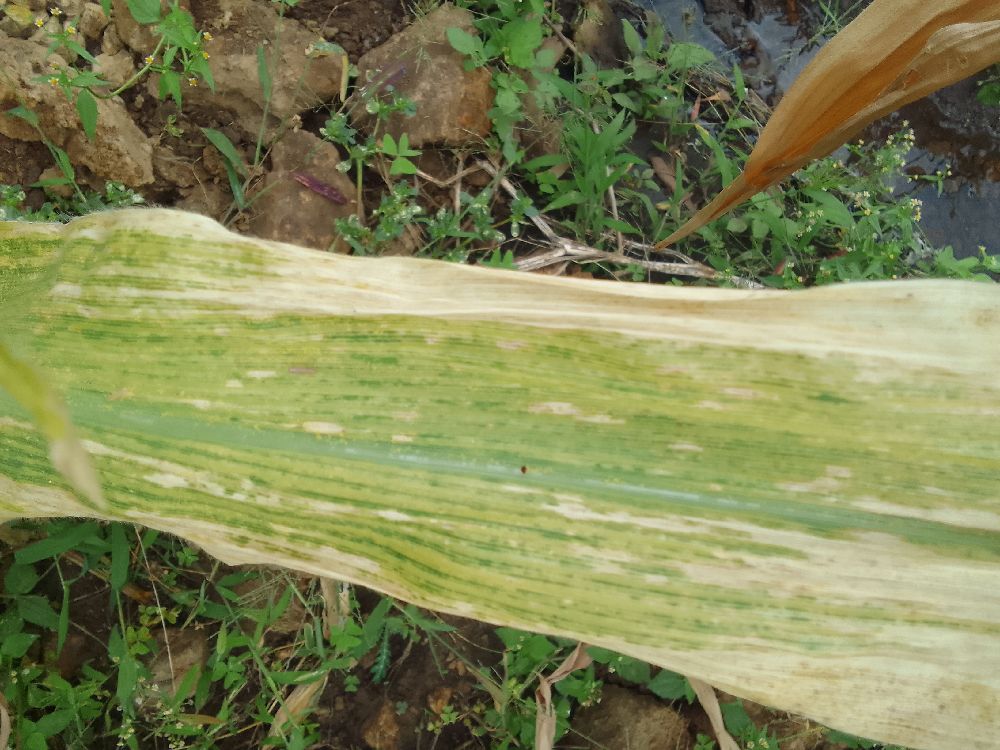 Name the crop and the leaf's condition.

maize, maize lethal necrosis
